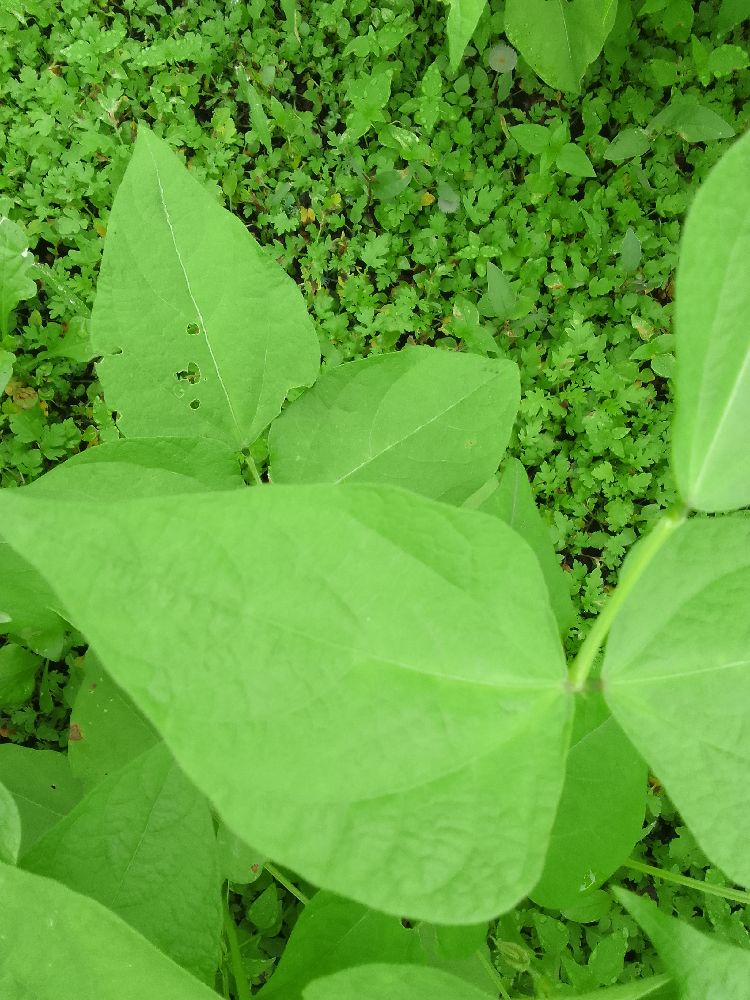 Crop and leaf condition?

common bean, healthy
